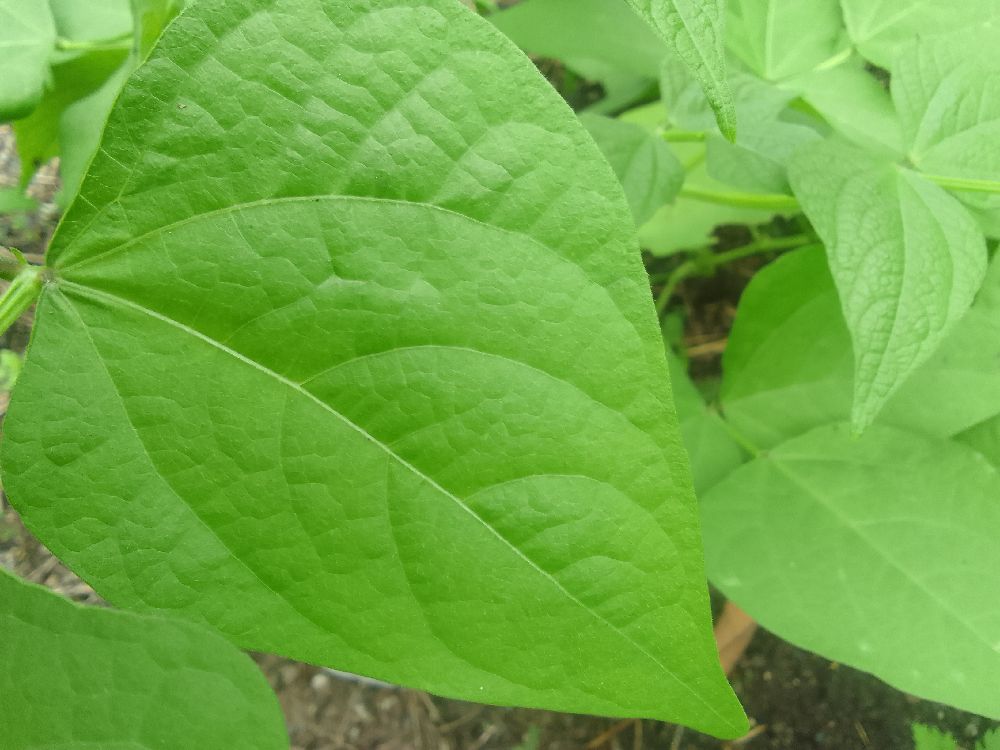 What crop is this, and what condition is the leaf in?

common bean, healthy
